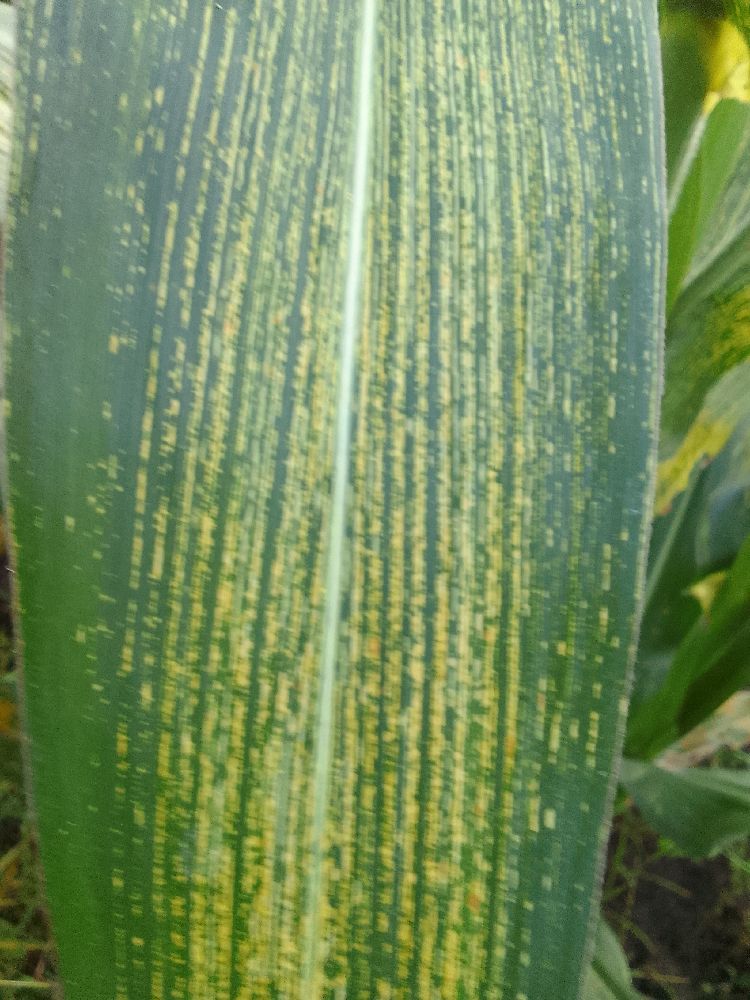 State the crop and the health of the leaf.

maize, maize streak virus
